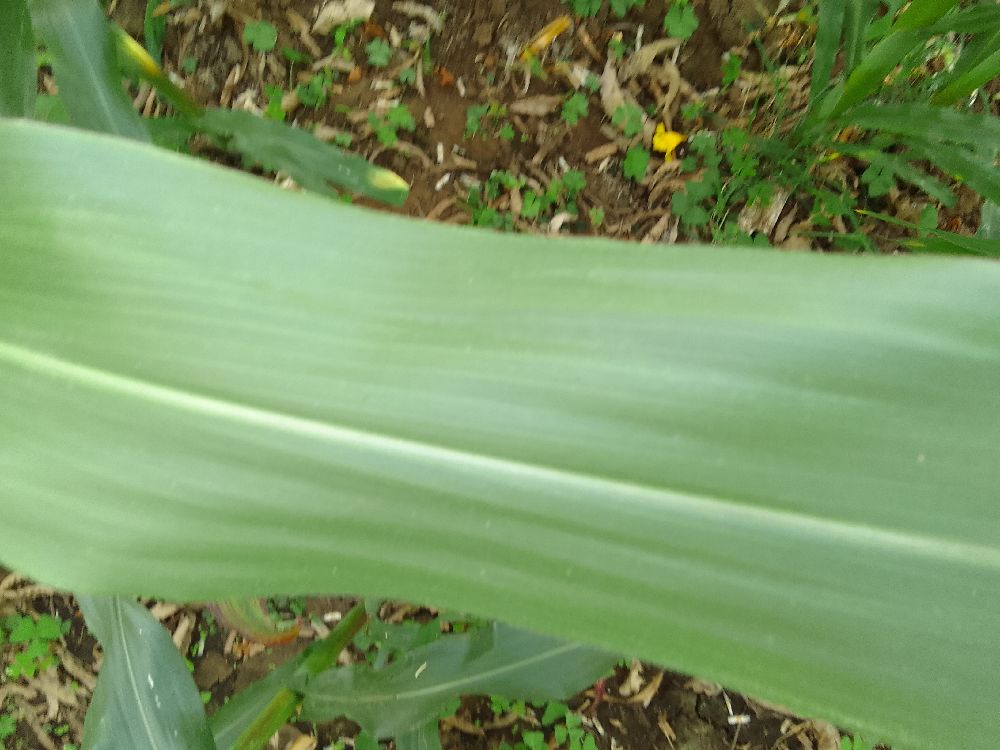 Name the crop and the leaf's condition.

maize, healthy
